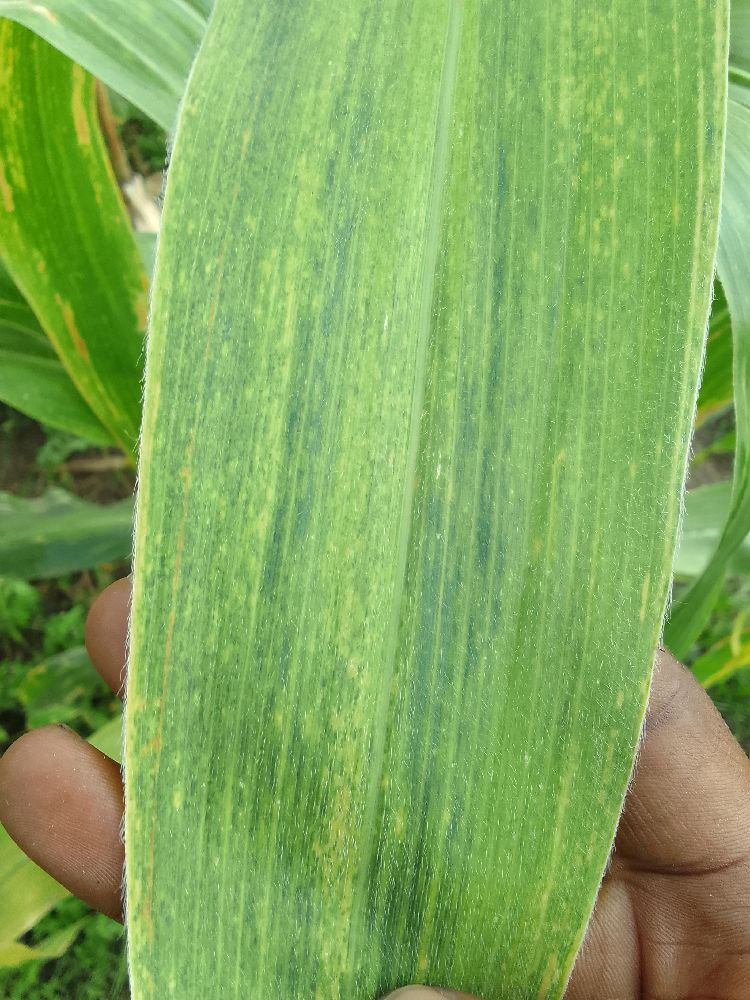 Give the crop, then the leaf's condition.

maize, maize lethal necrosis
